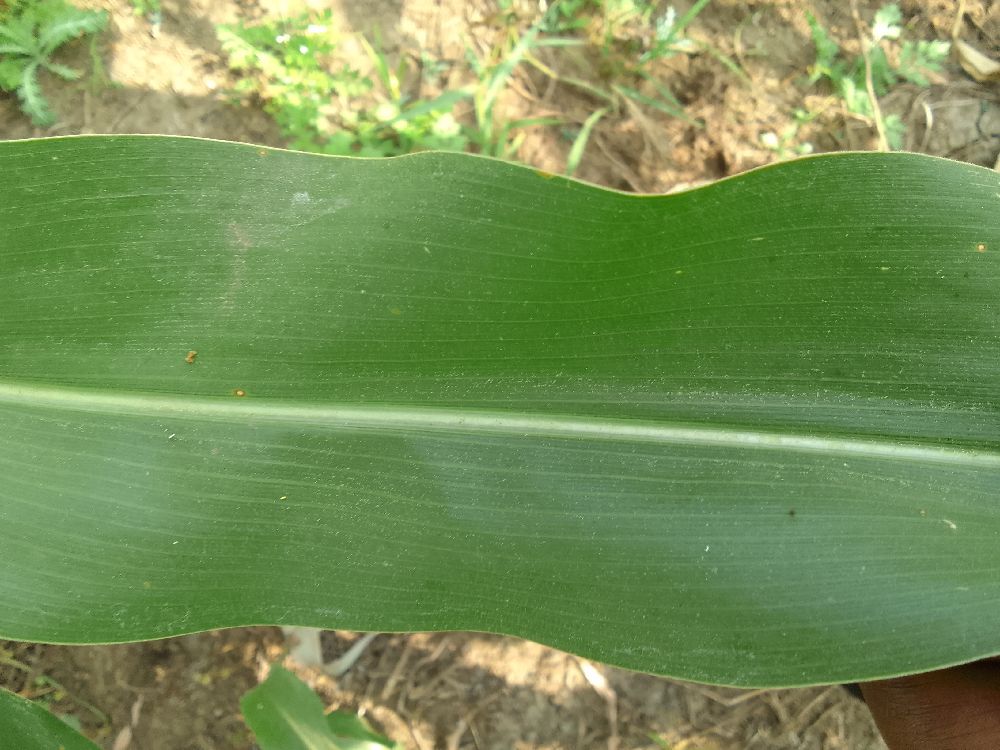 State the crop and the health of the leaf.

maize, healthy
